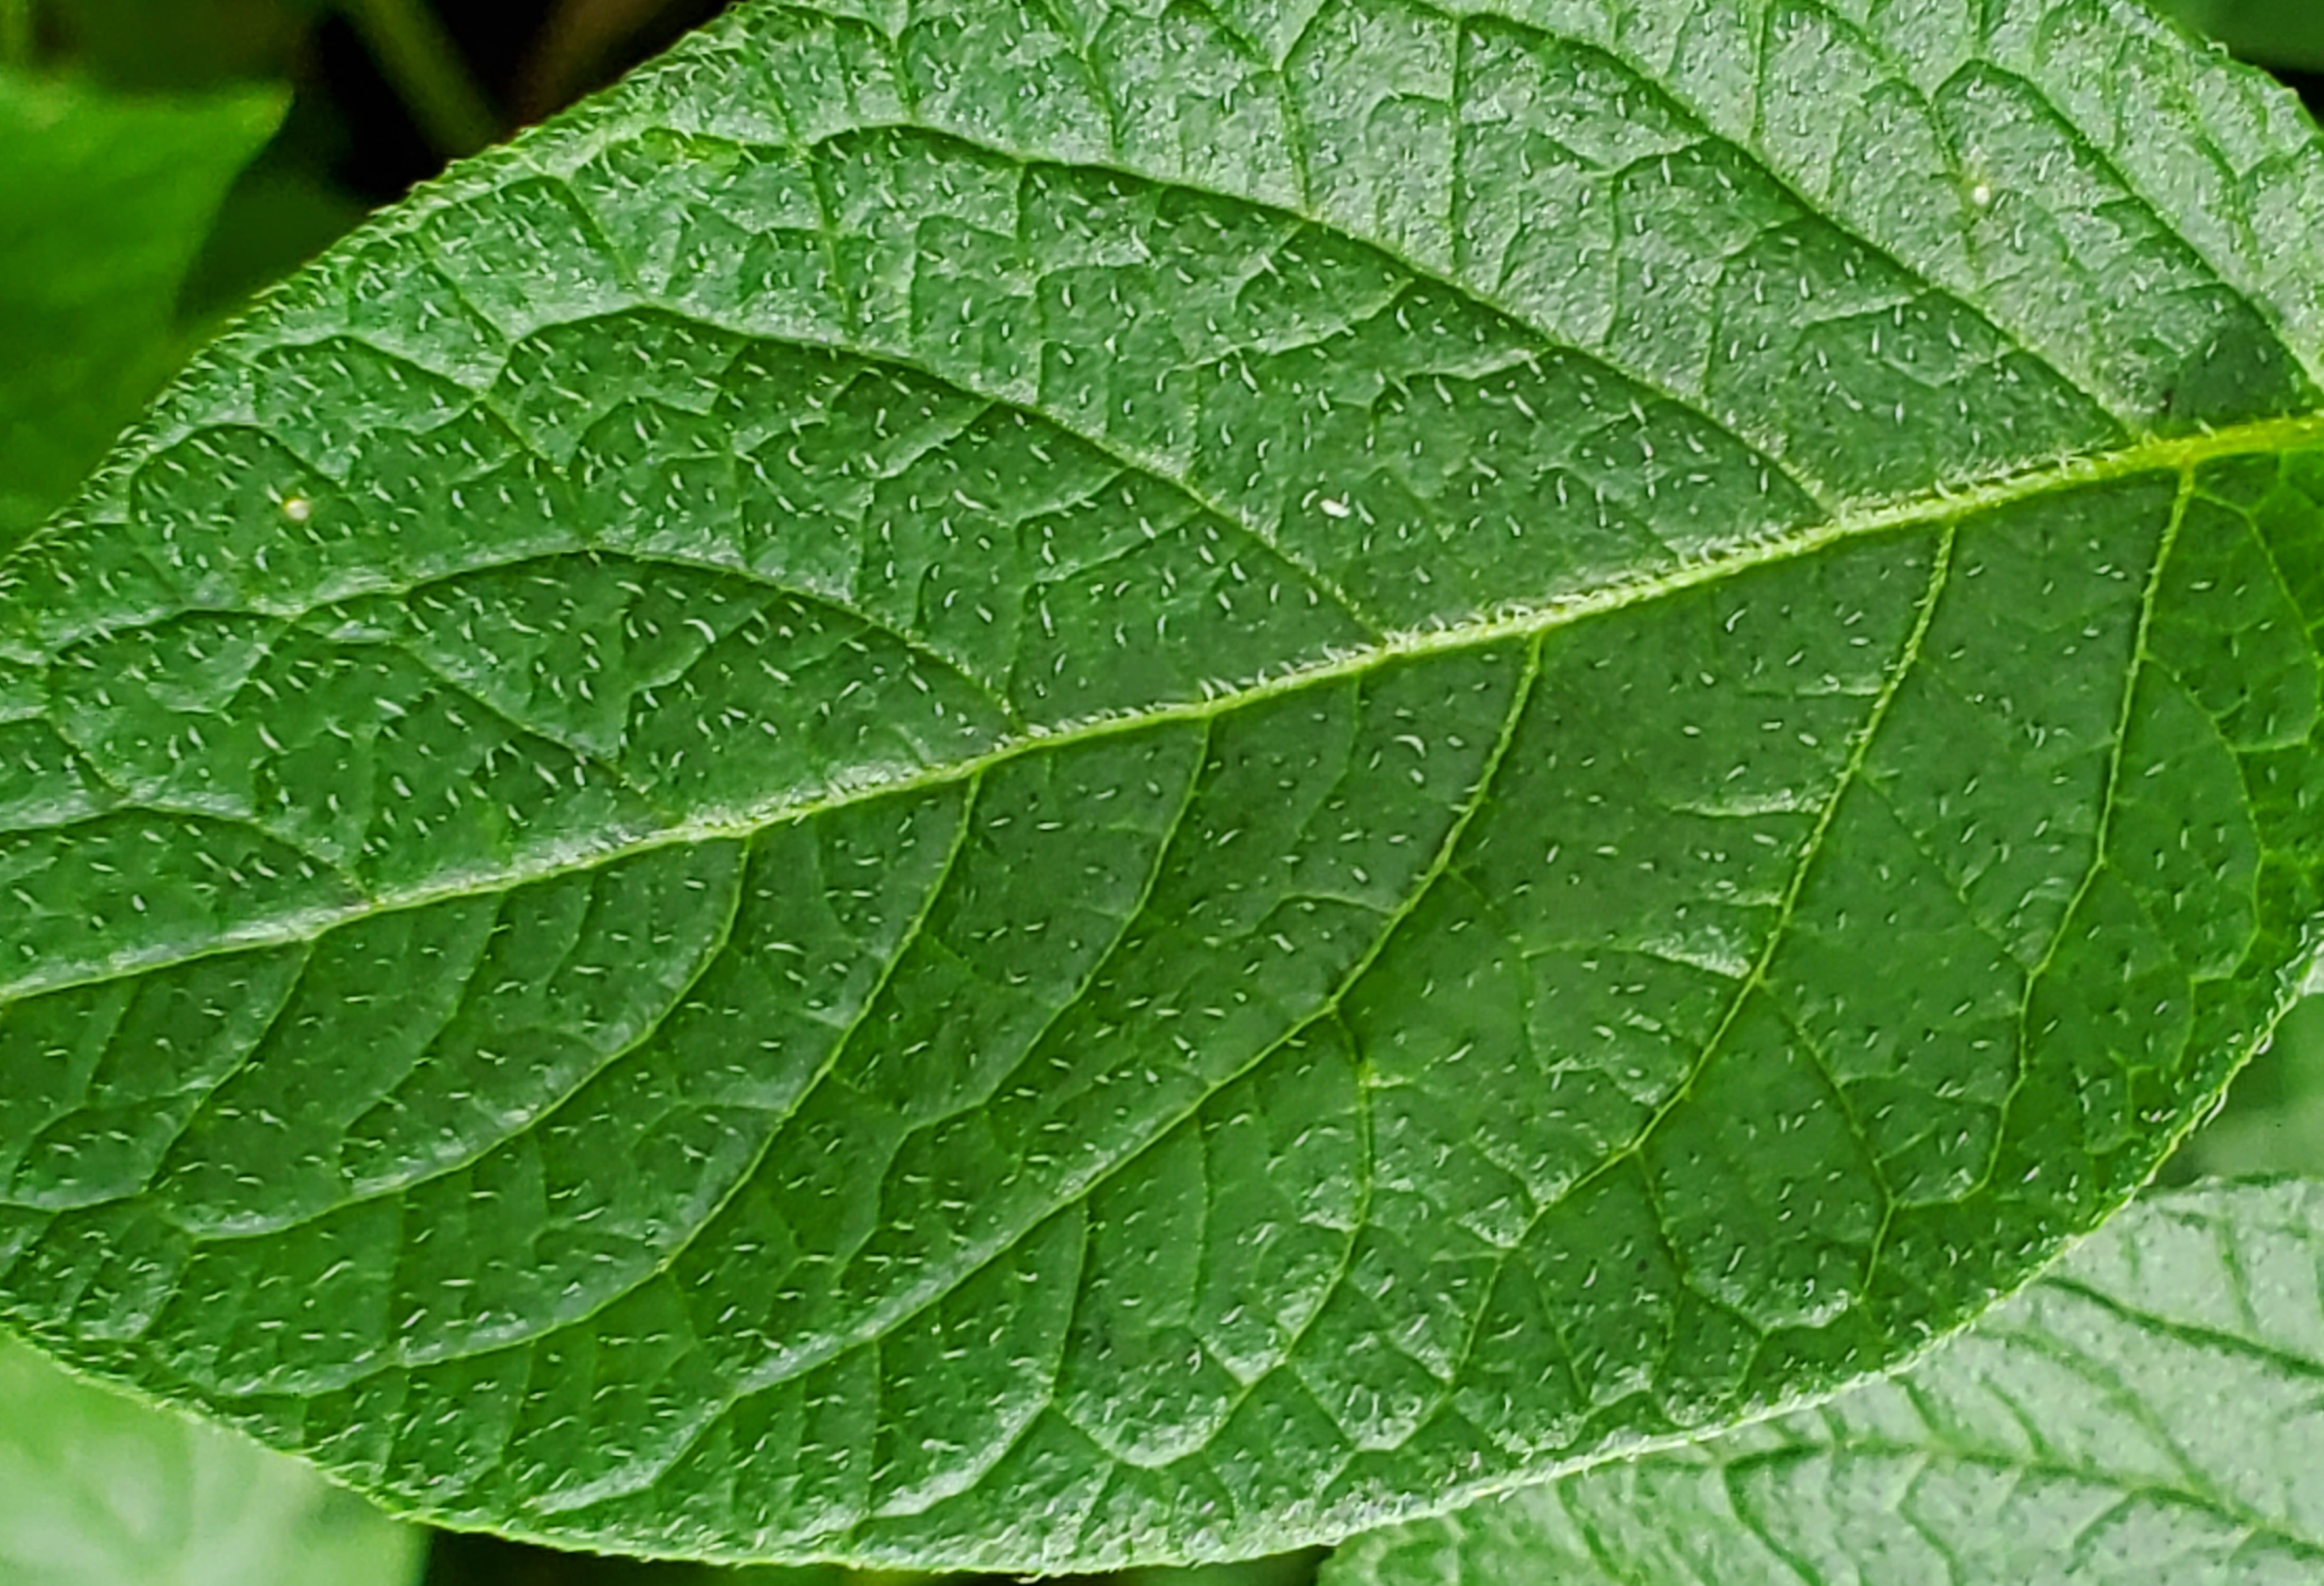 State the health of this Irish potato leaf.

healthy
